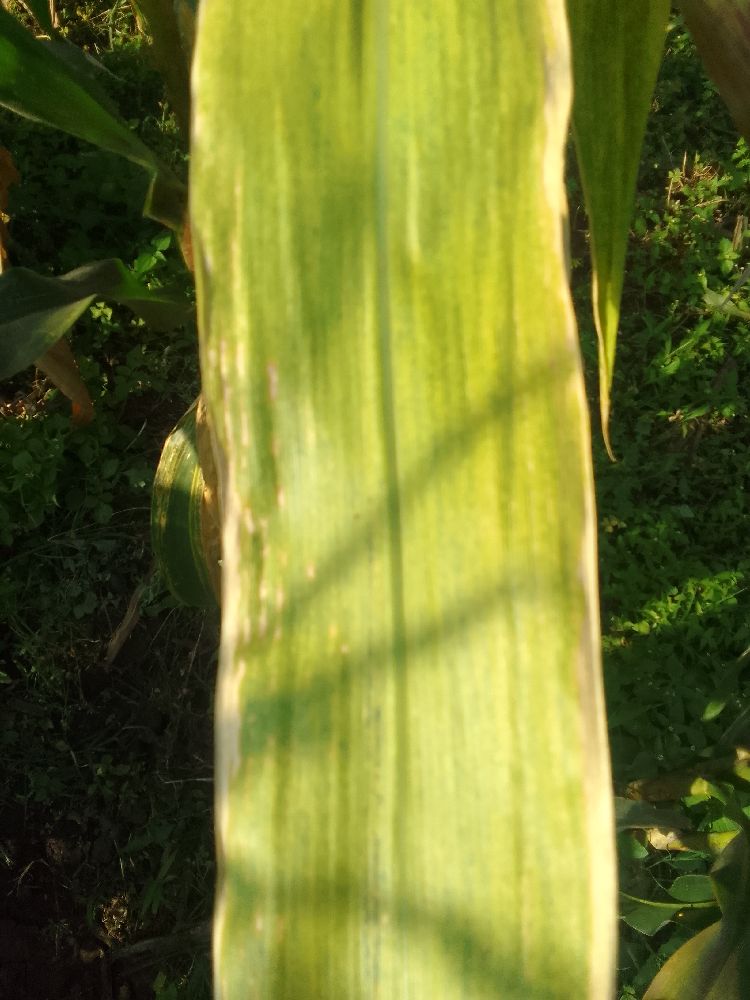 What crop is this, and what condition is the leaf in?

maize, maize lethal necrosis
